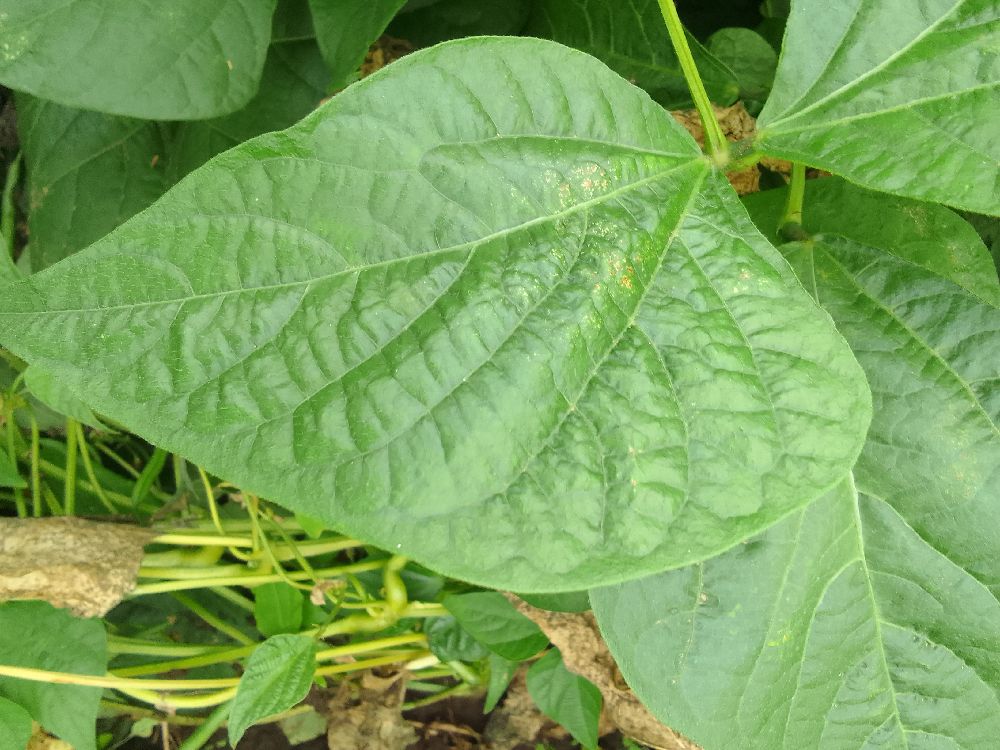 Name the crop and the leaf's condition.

common bean, healthy
